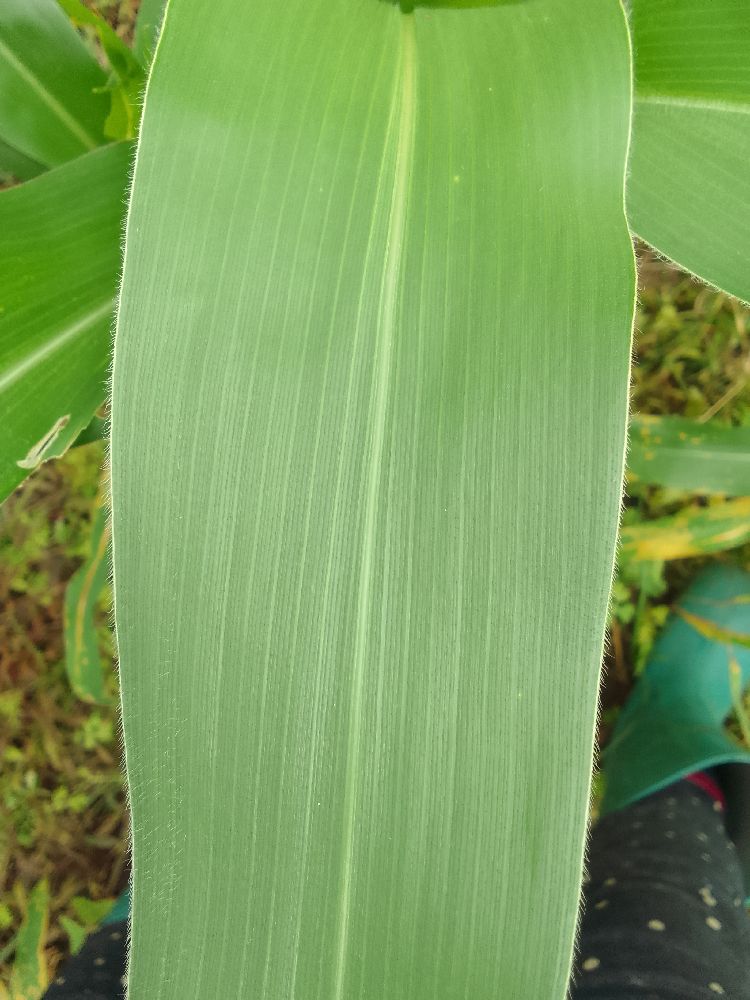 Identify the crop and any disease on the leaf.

maize, healthy
